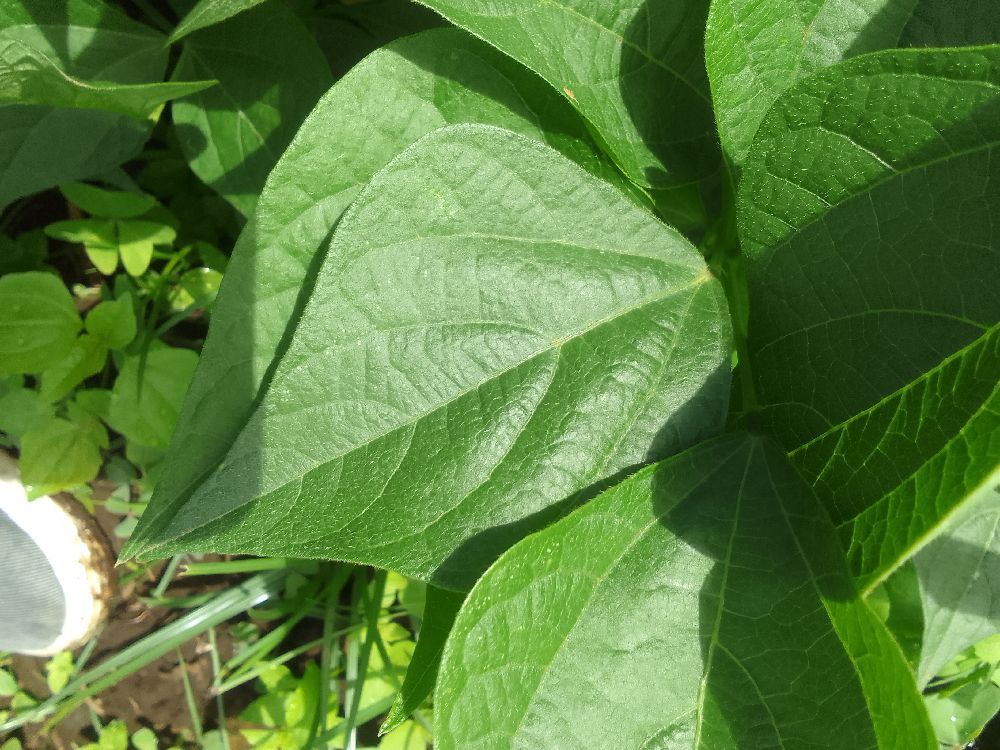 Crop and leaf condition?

common bean, healthy
